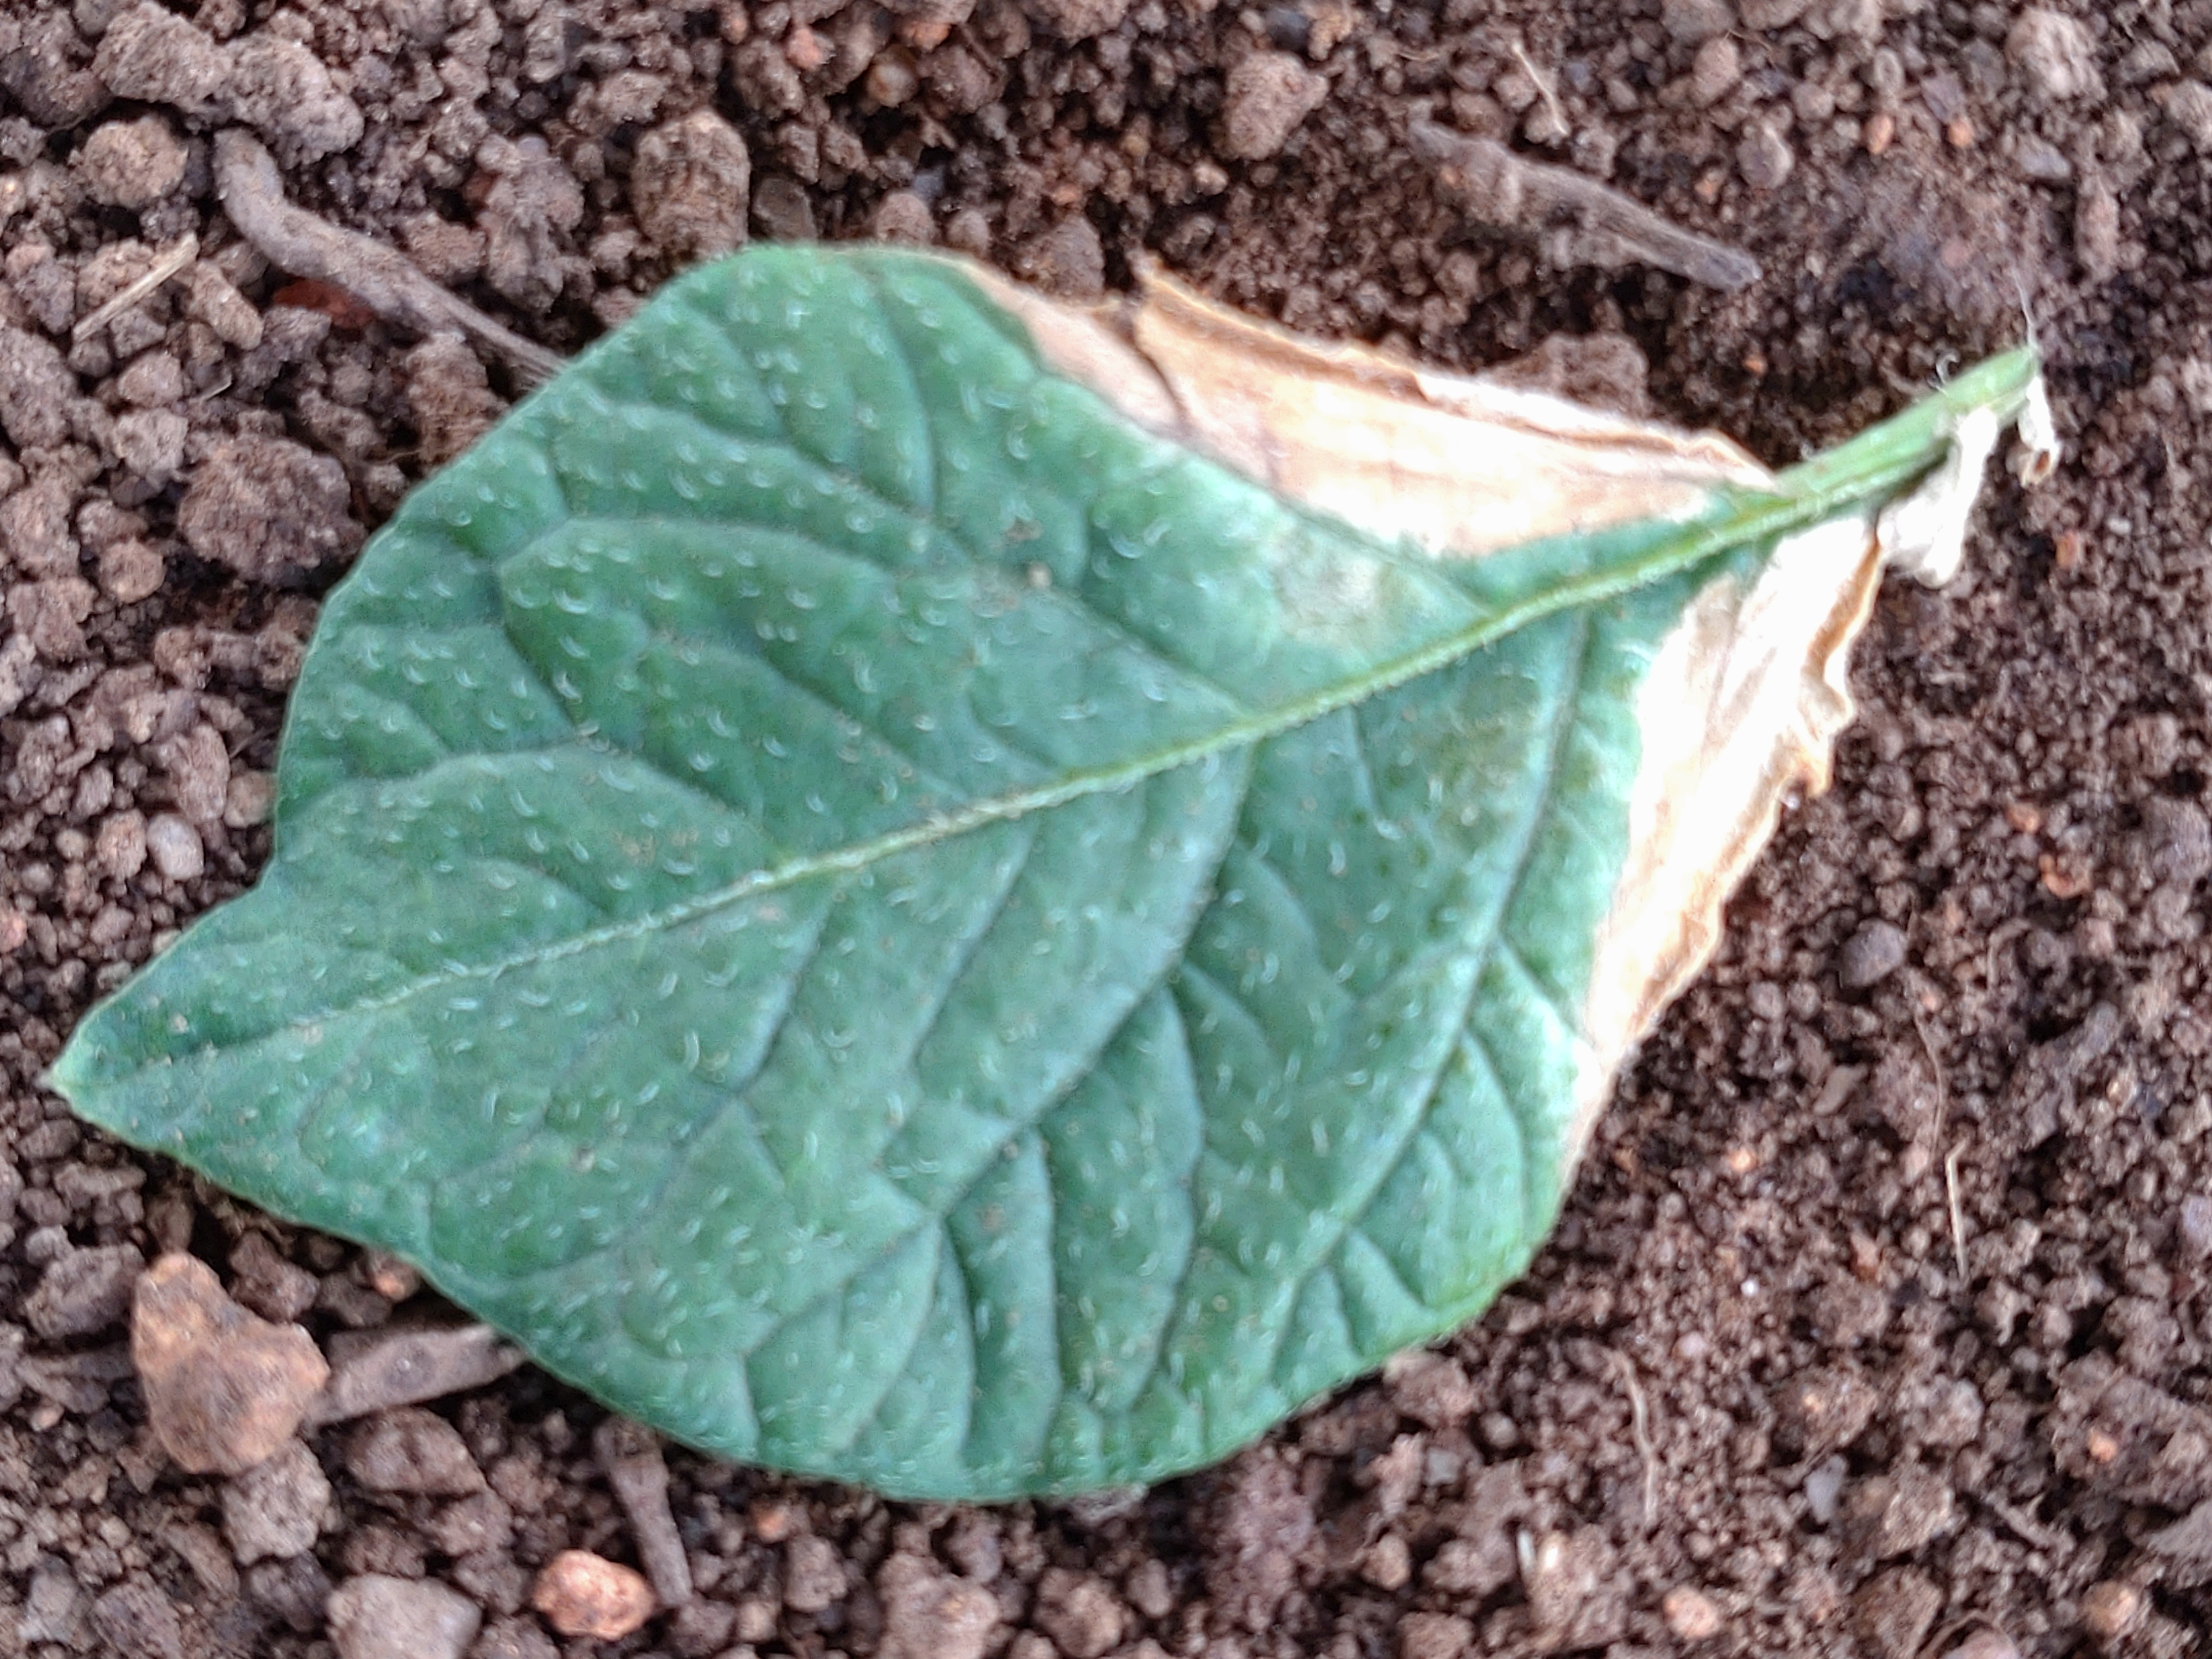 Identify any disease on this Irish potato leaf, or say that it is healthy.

early blight
